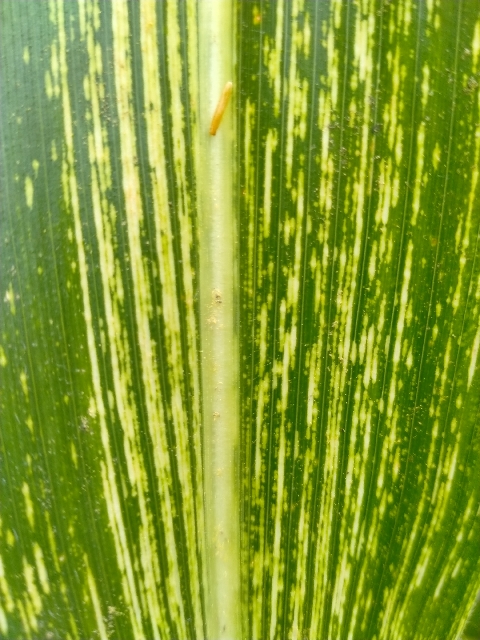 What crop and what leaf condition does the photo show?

maize, maize streak virus
